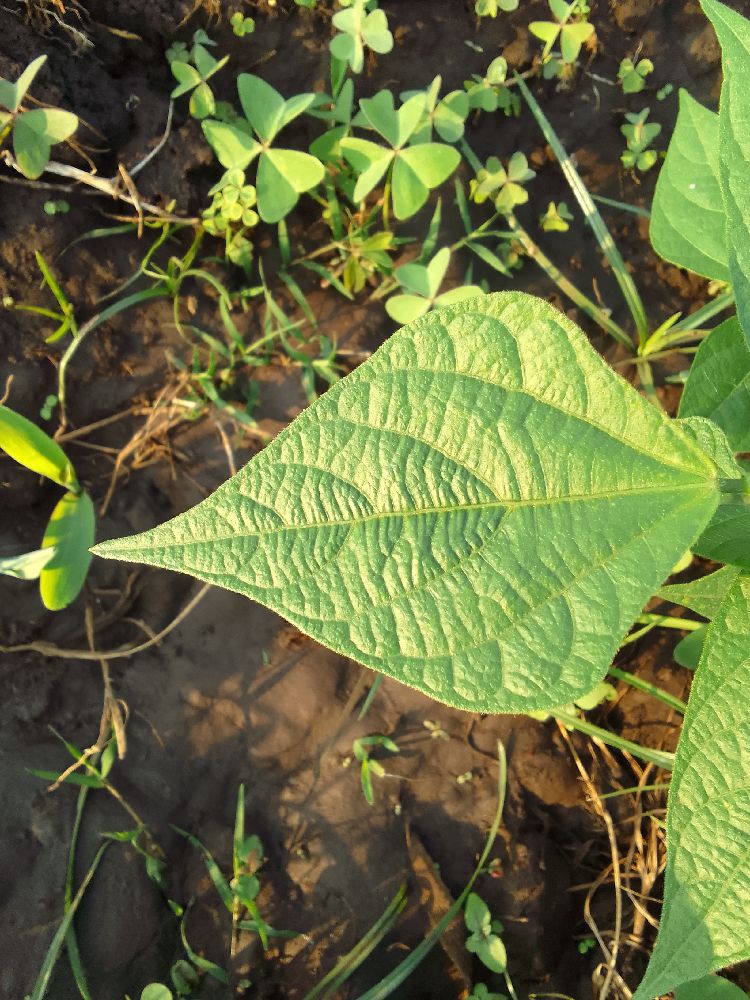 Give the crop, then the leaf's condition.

common bean, healthy
